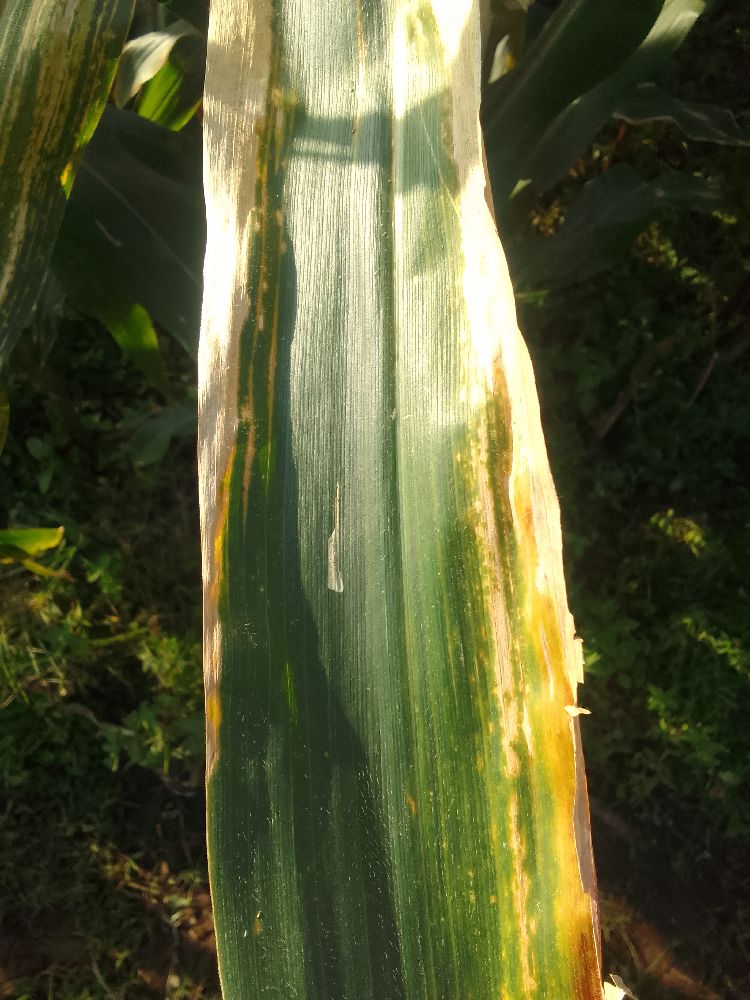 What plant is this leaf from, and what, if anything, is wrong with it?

maize, maize lethal necrosis
